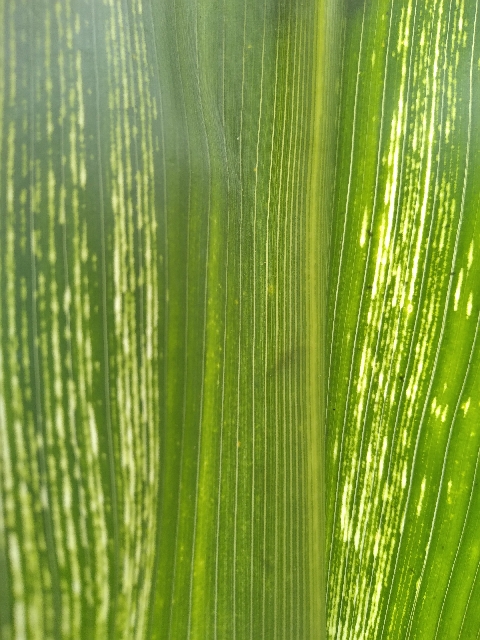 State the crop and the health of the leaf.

maize, maize streak virus
